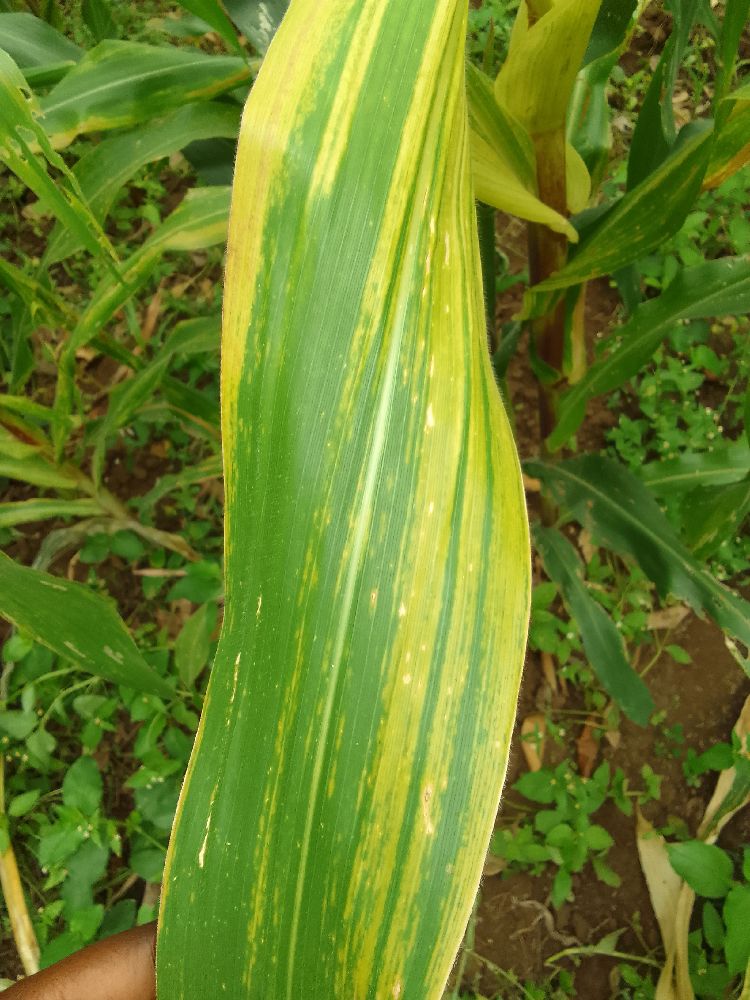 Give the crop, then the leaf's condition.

maize, maize lethal necrosis
